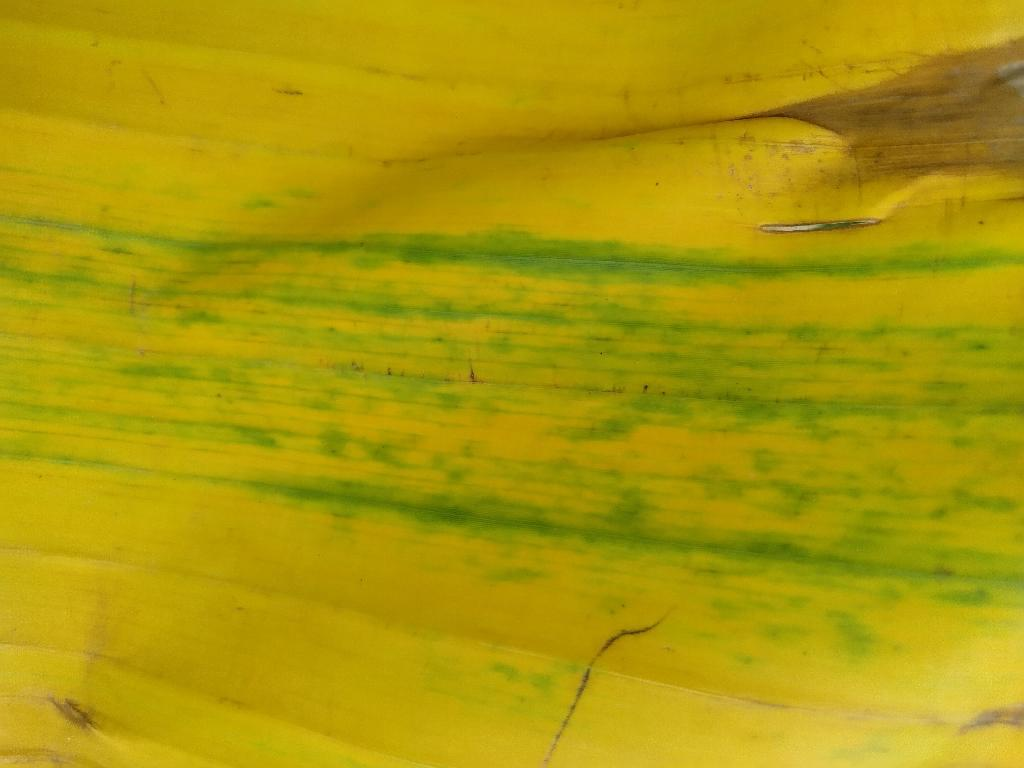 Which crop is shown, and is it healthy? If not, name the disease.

banana, fusarium wilt race 1
